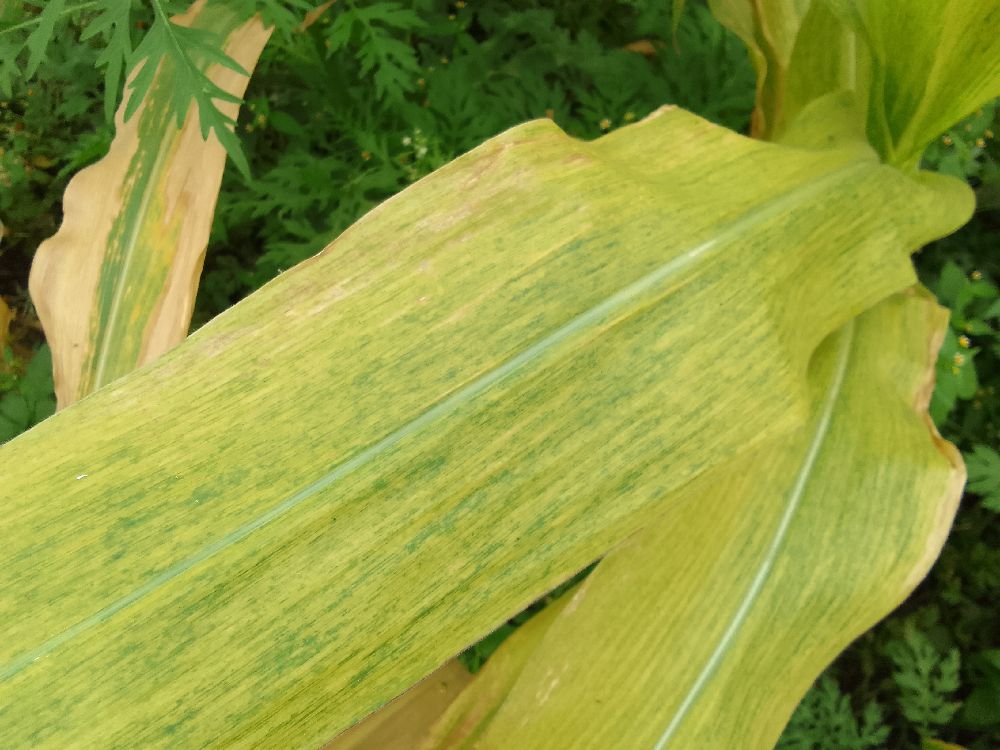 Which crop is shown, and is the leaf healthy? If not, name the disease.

maize, maize lethal necrosis
